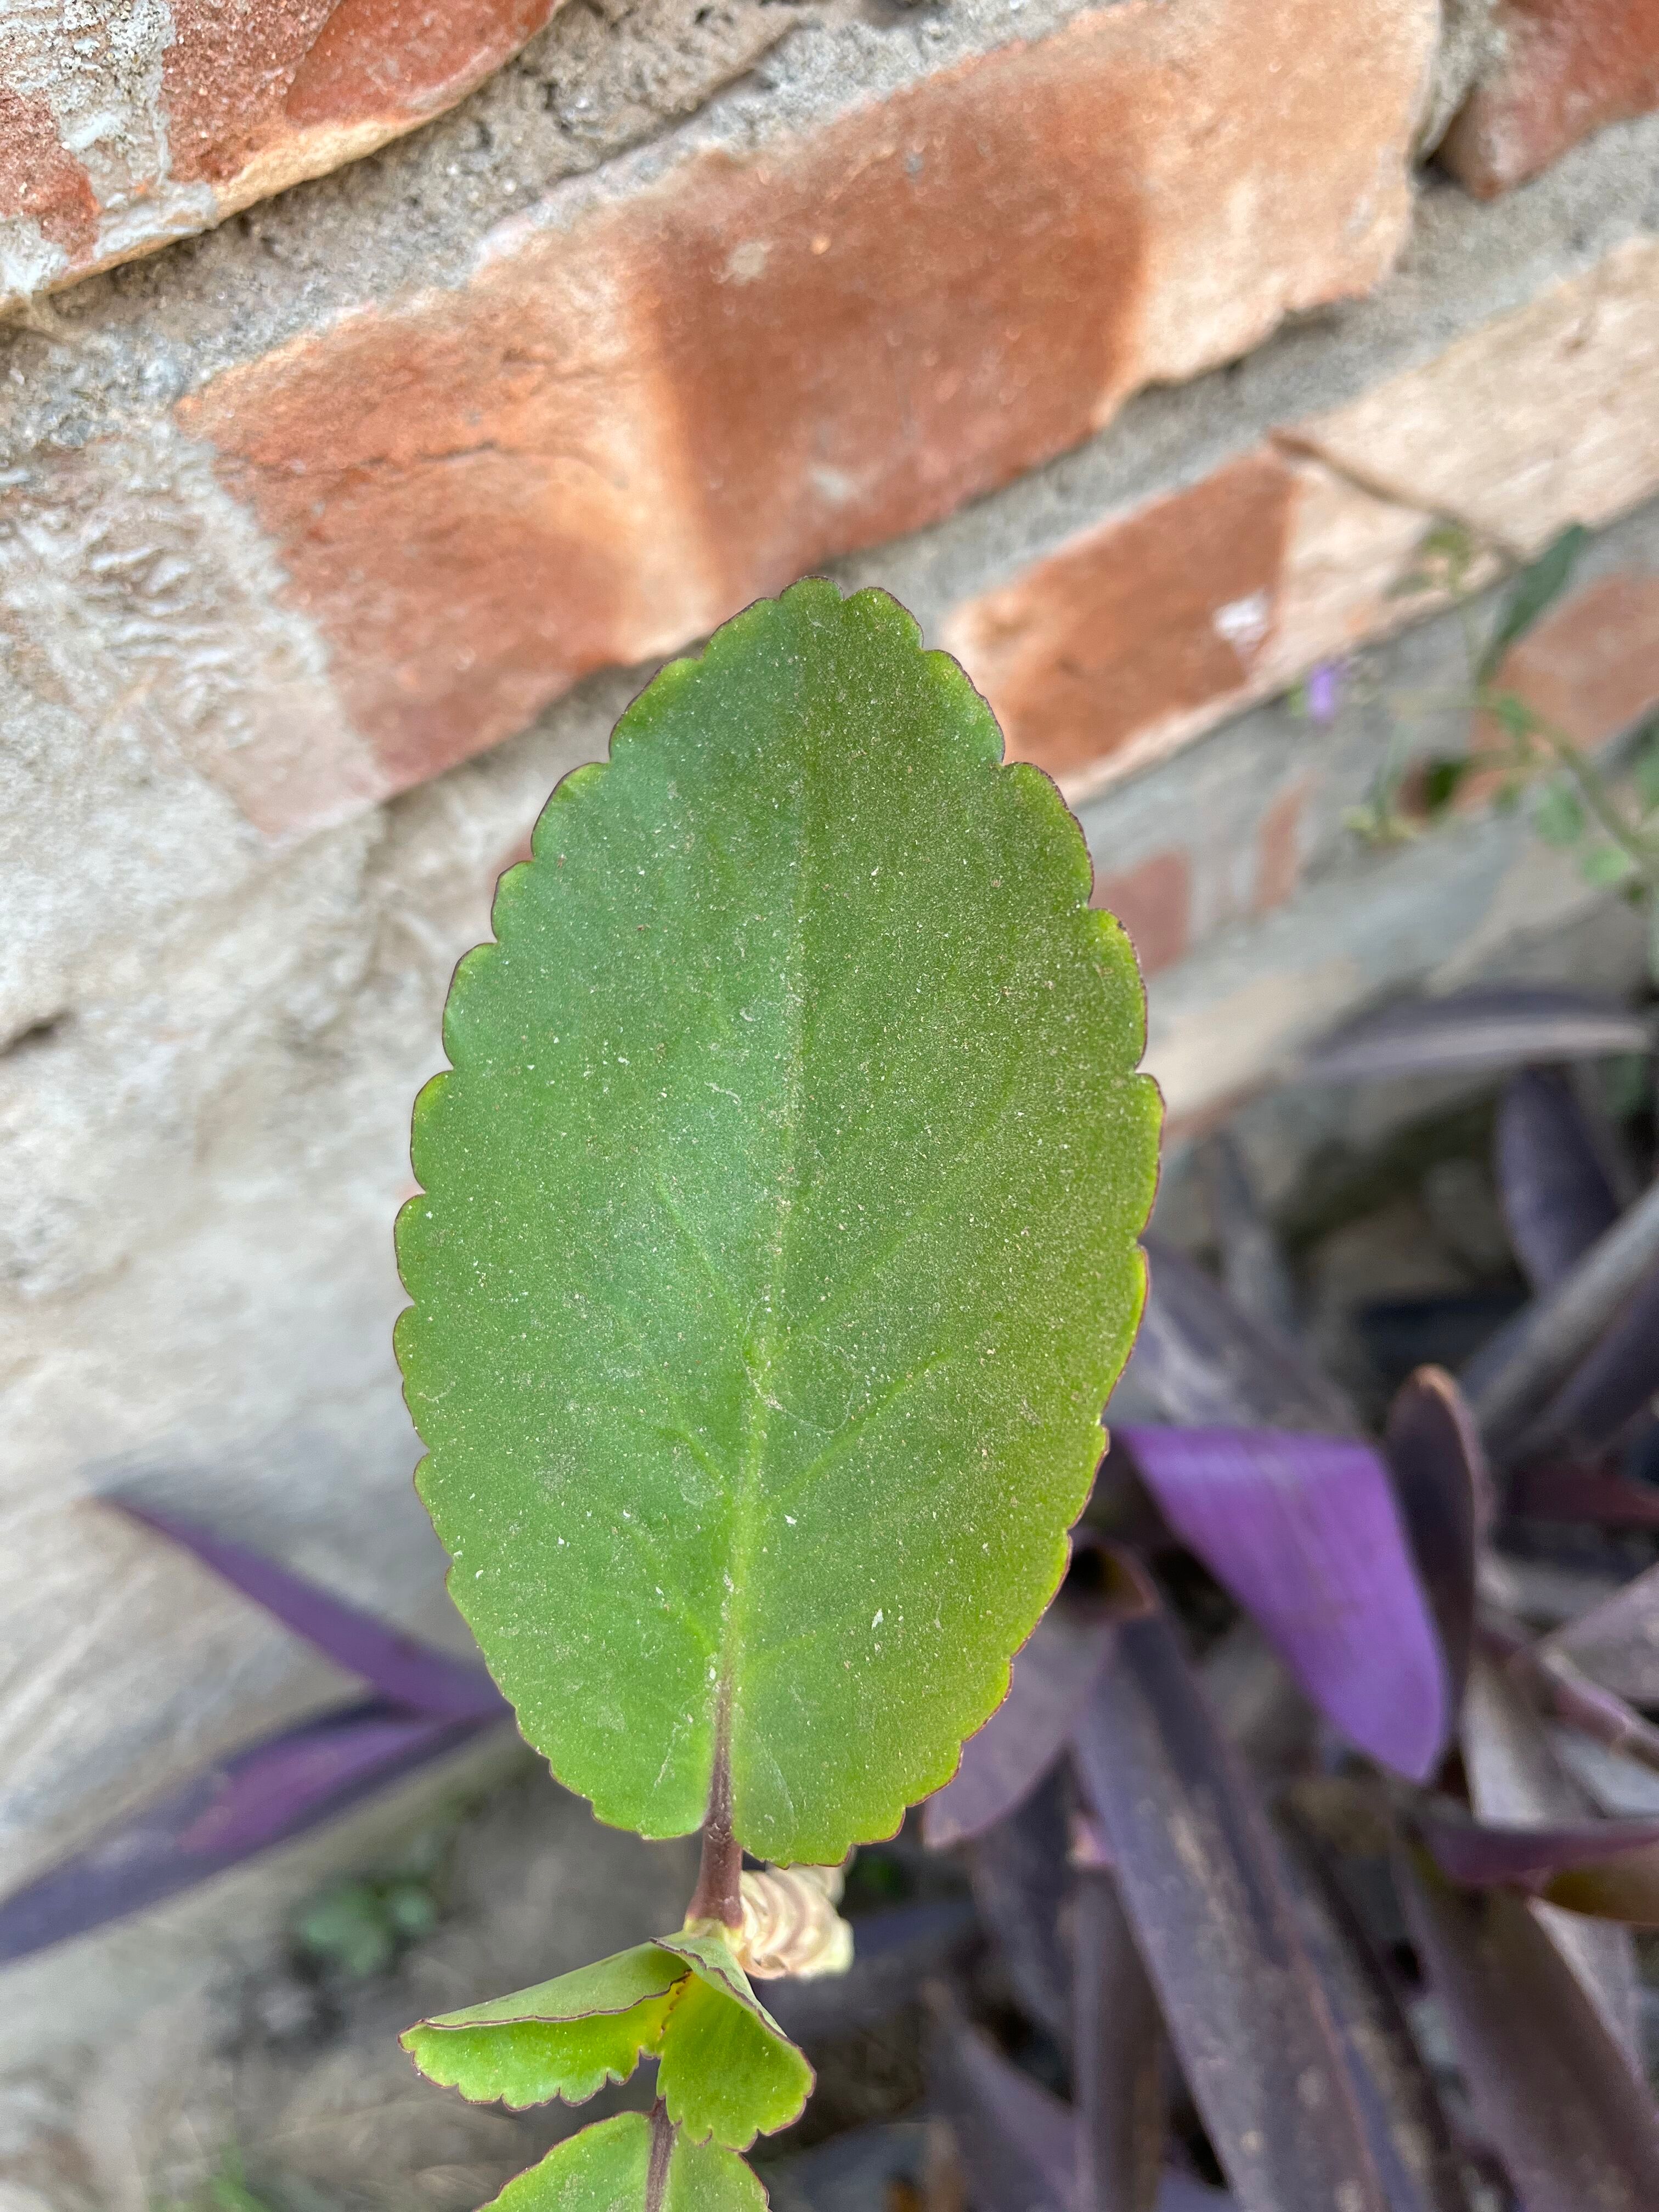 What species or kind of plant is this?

pathorkuci
